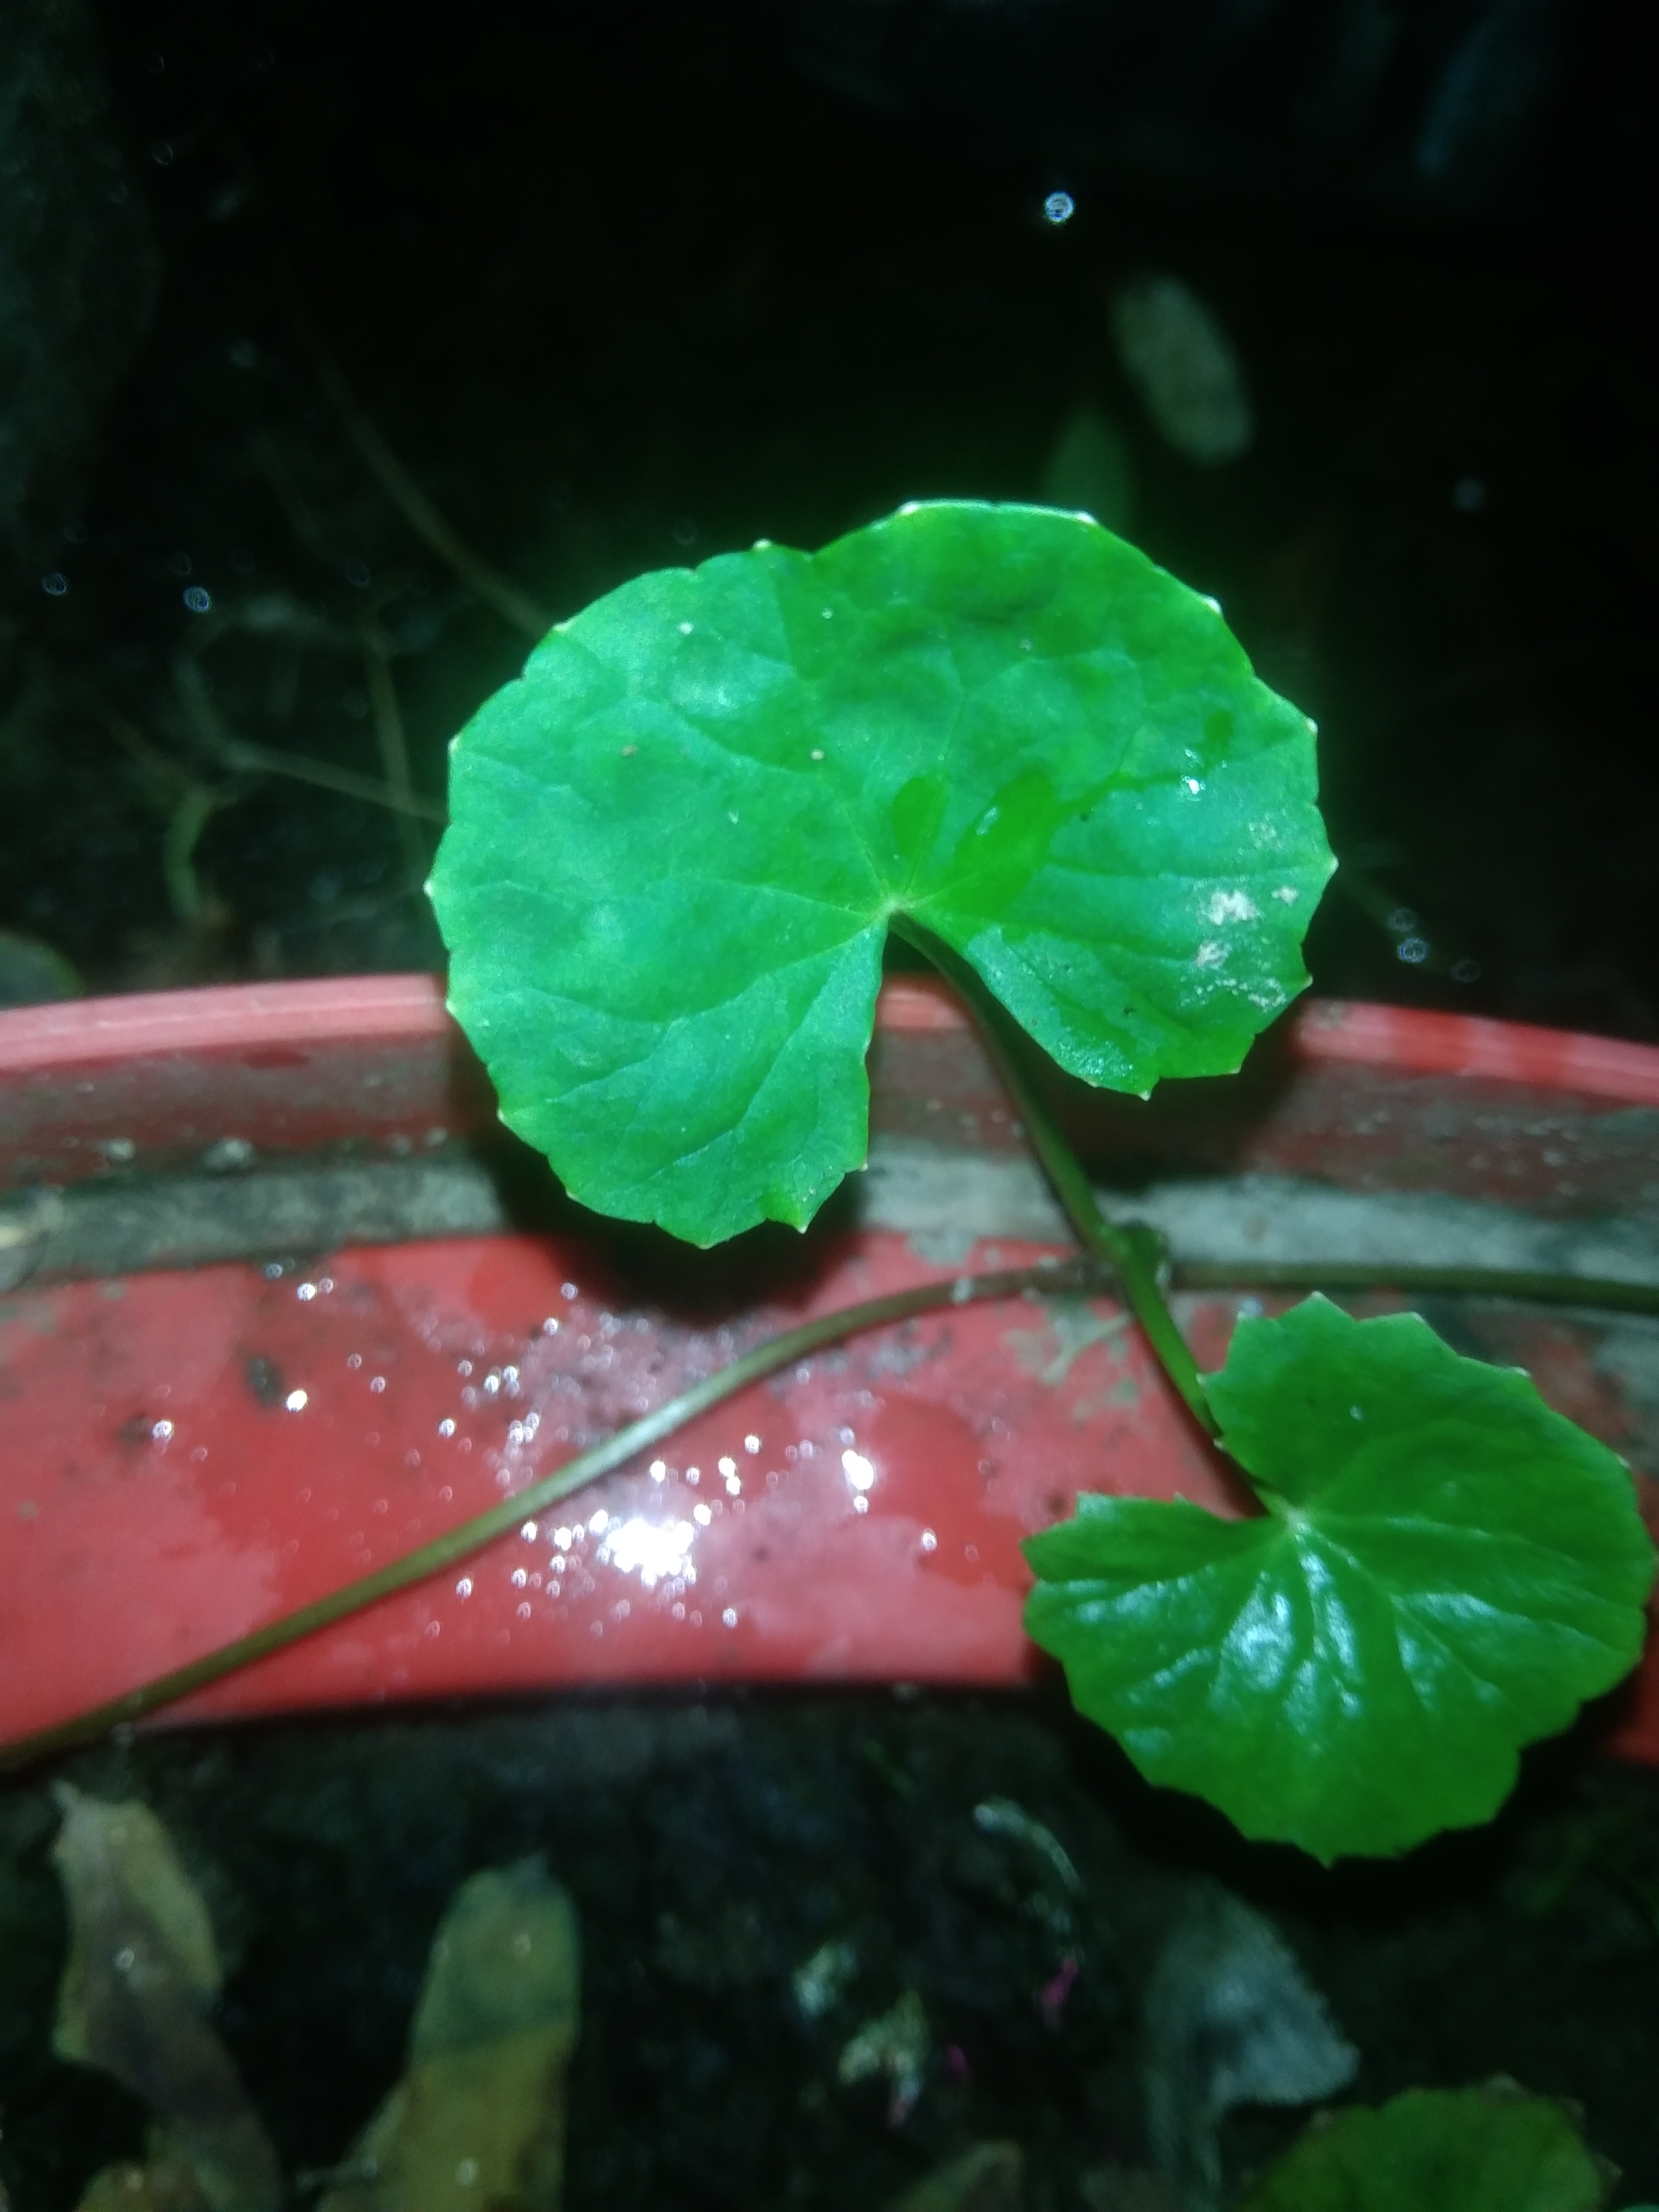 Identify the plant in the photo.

thankuni
